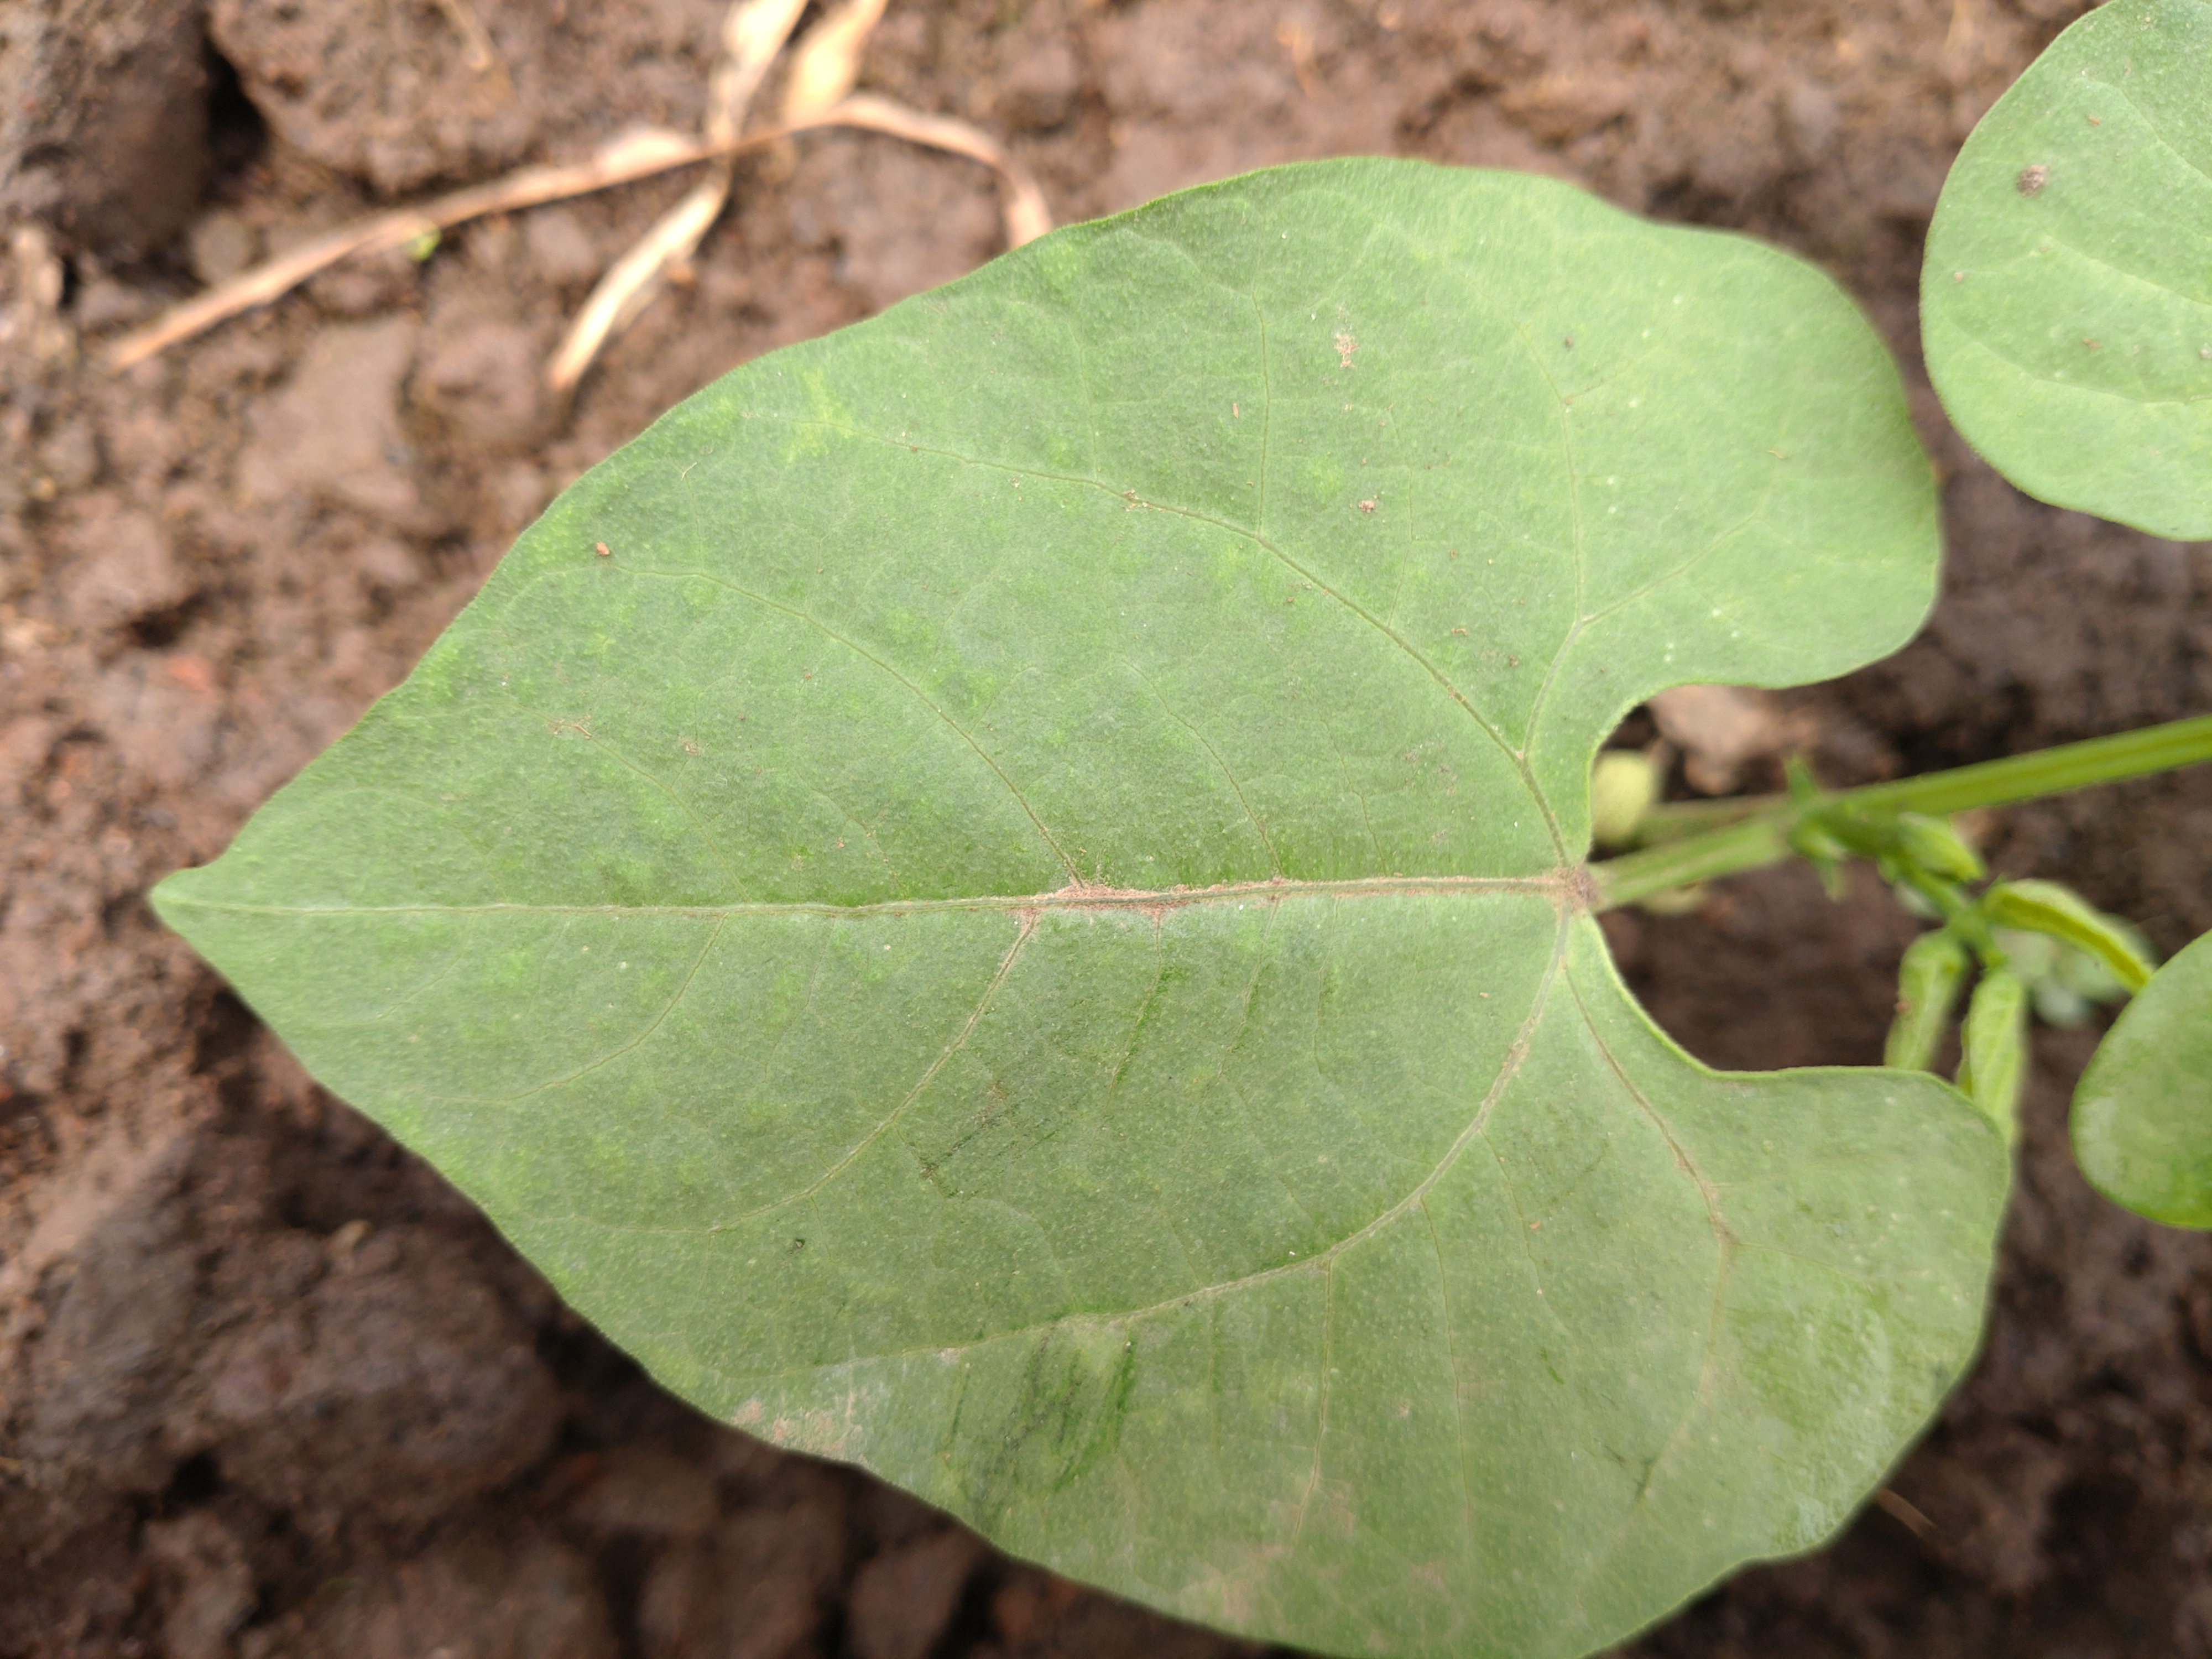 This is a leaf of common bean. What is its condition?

healthy
